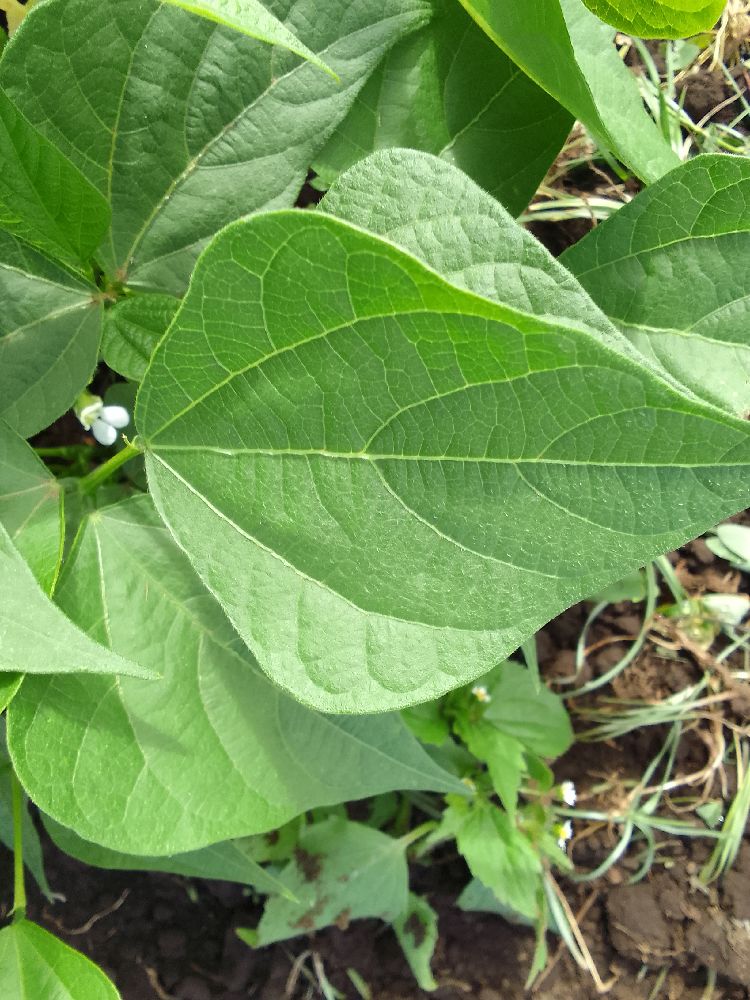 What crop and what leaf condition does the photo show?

common bean, healthy
